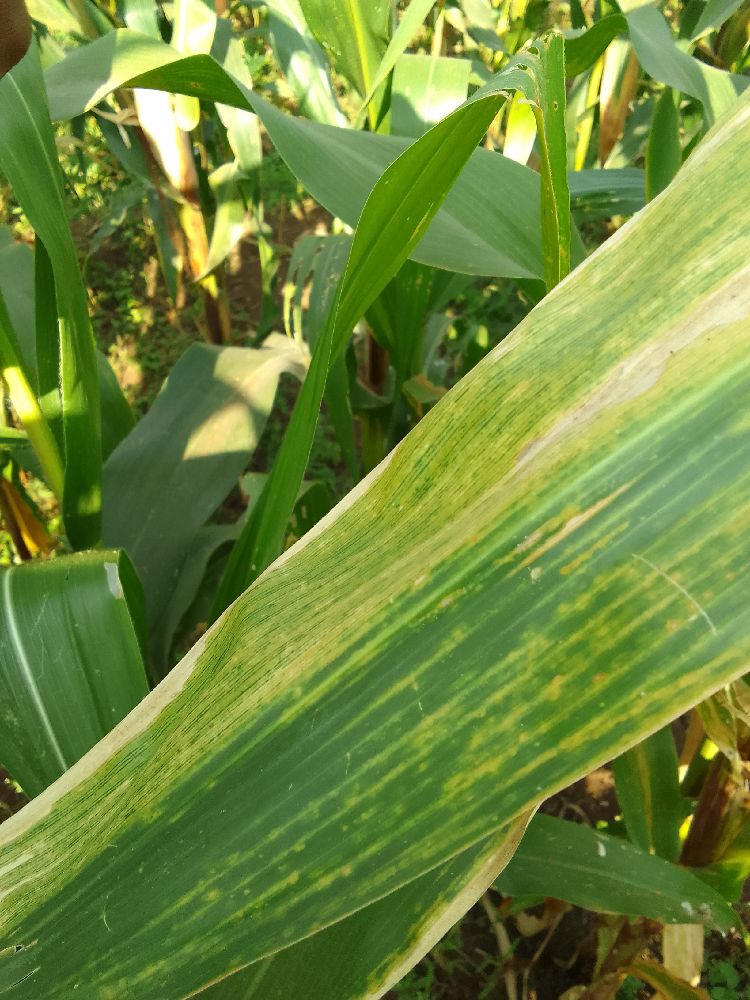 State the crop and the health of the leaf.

maize, maize lethal necrosis
